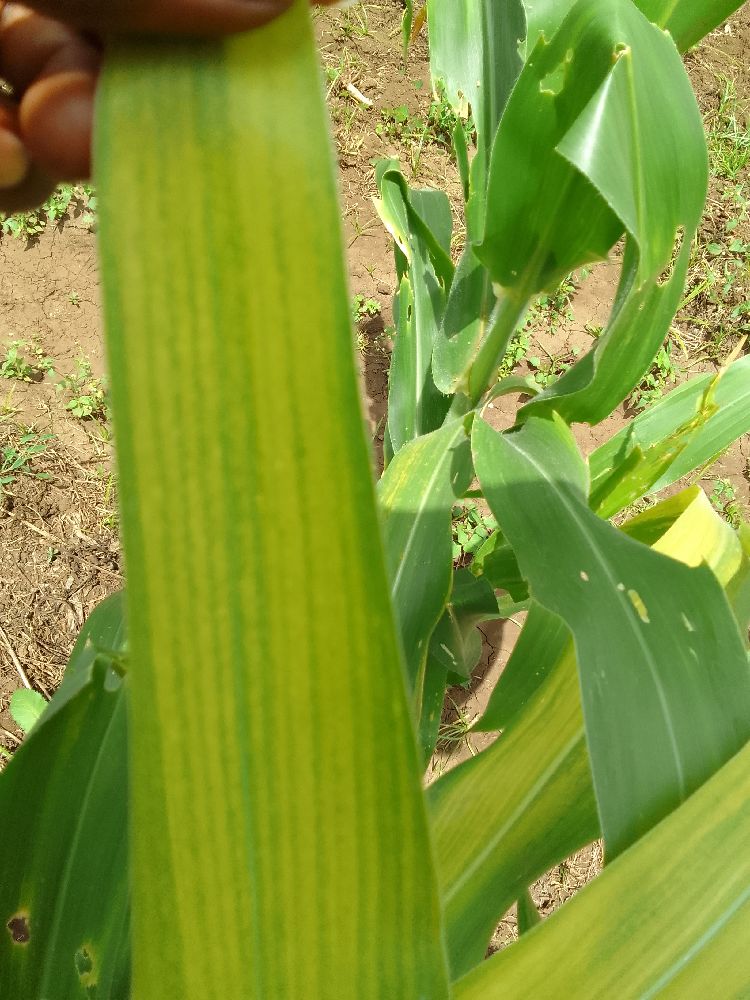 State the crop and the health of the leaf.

maize, maize lethal necrosis
